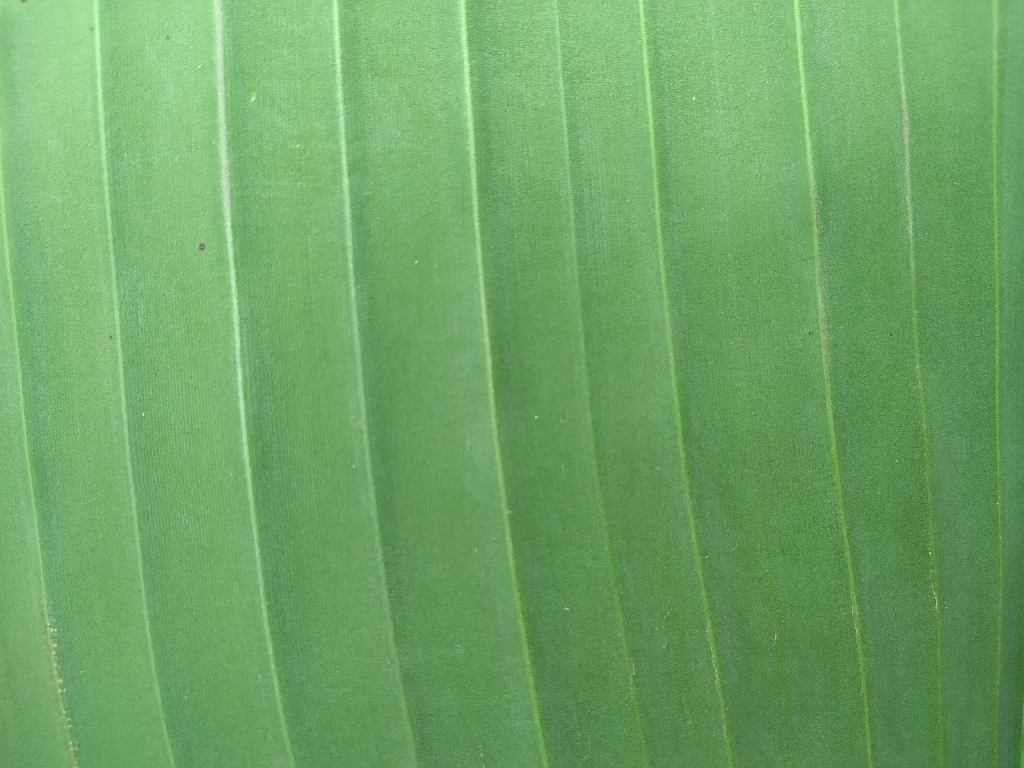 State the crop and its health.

banana, healthy
